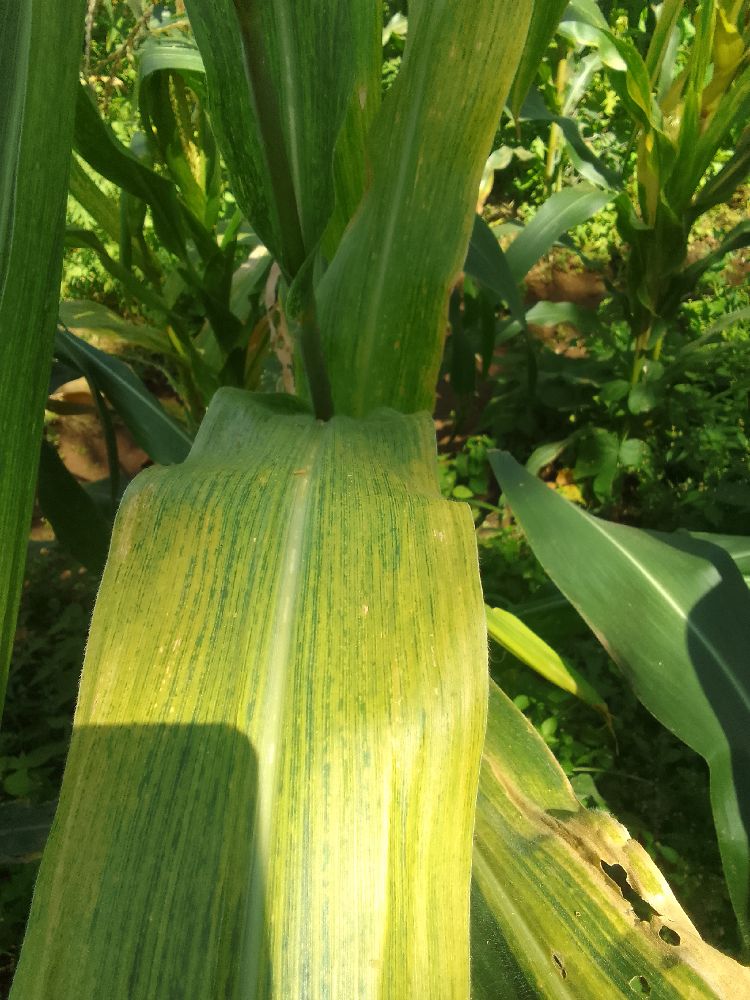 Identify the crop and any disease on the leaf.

maize, maize lethal necrosis
